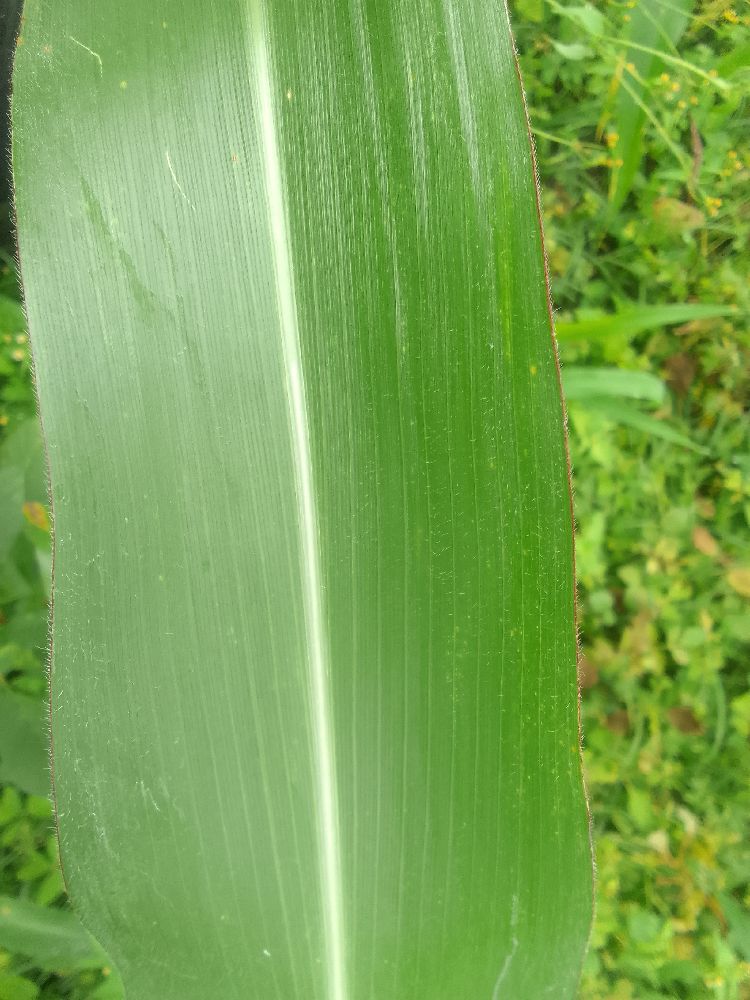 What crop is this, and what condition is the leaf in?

maize, healthy
